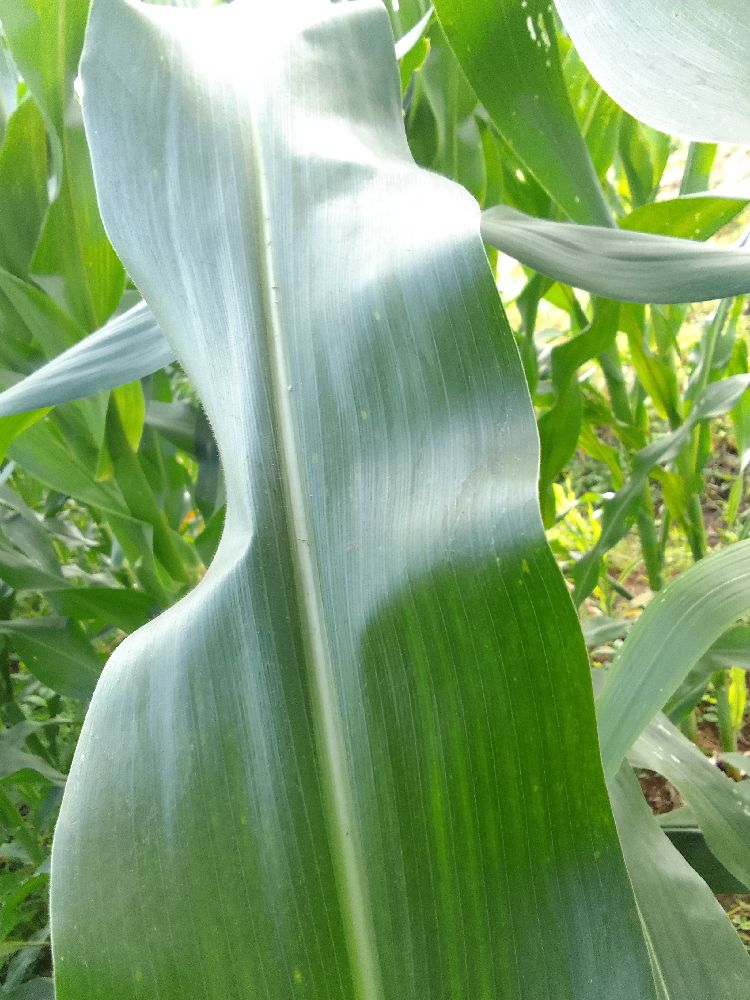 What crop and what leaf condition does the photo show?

maize, healthy
